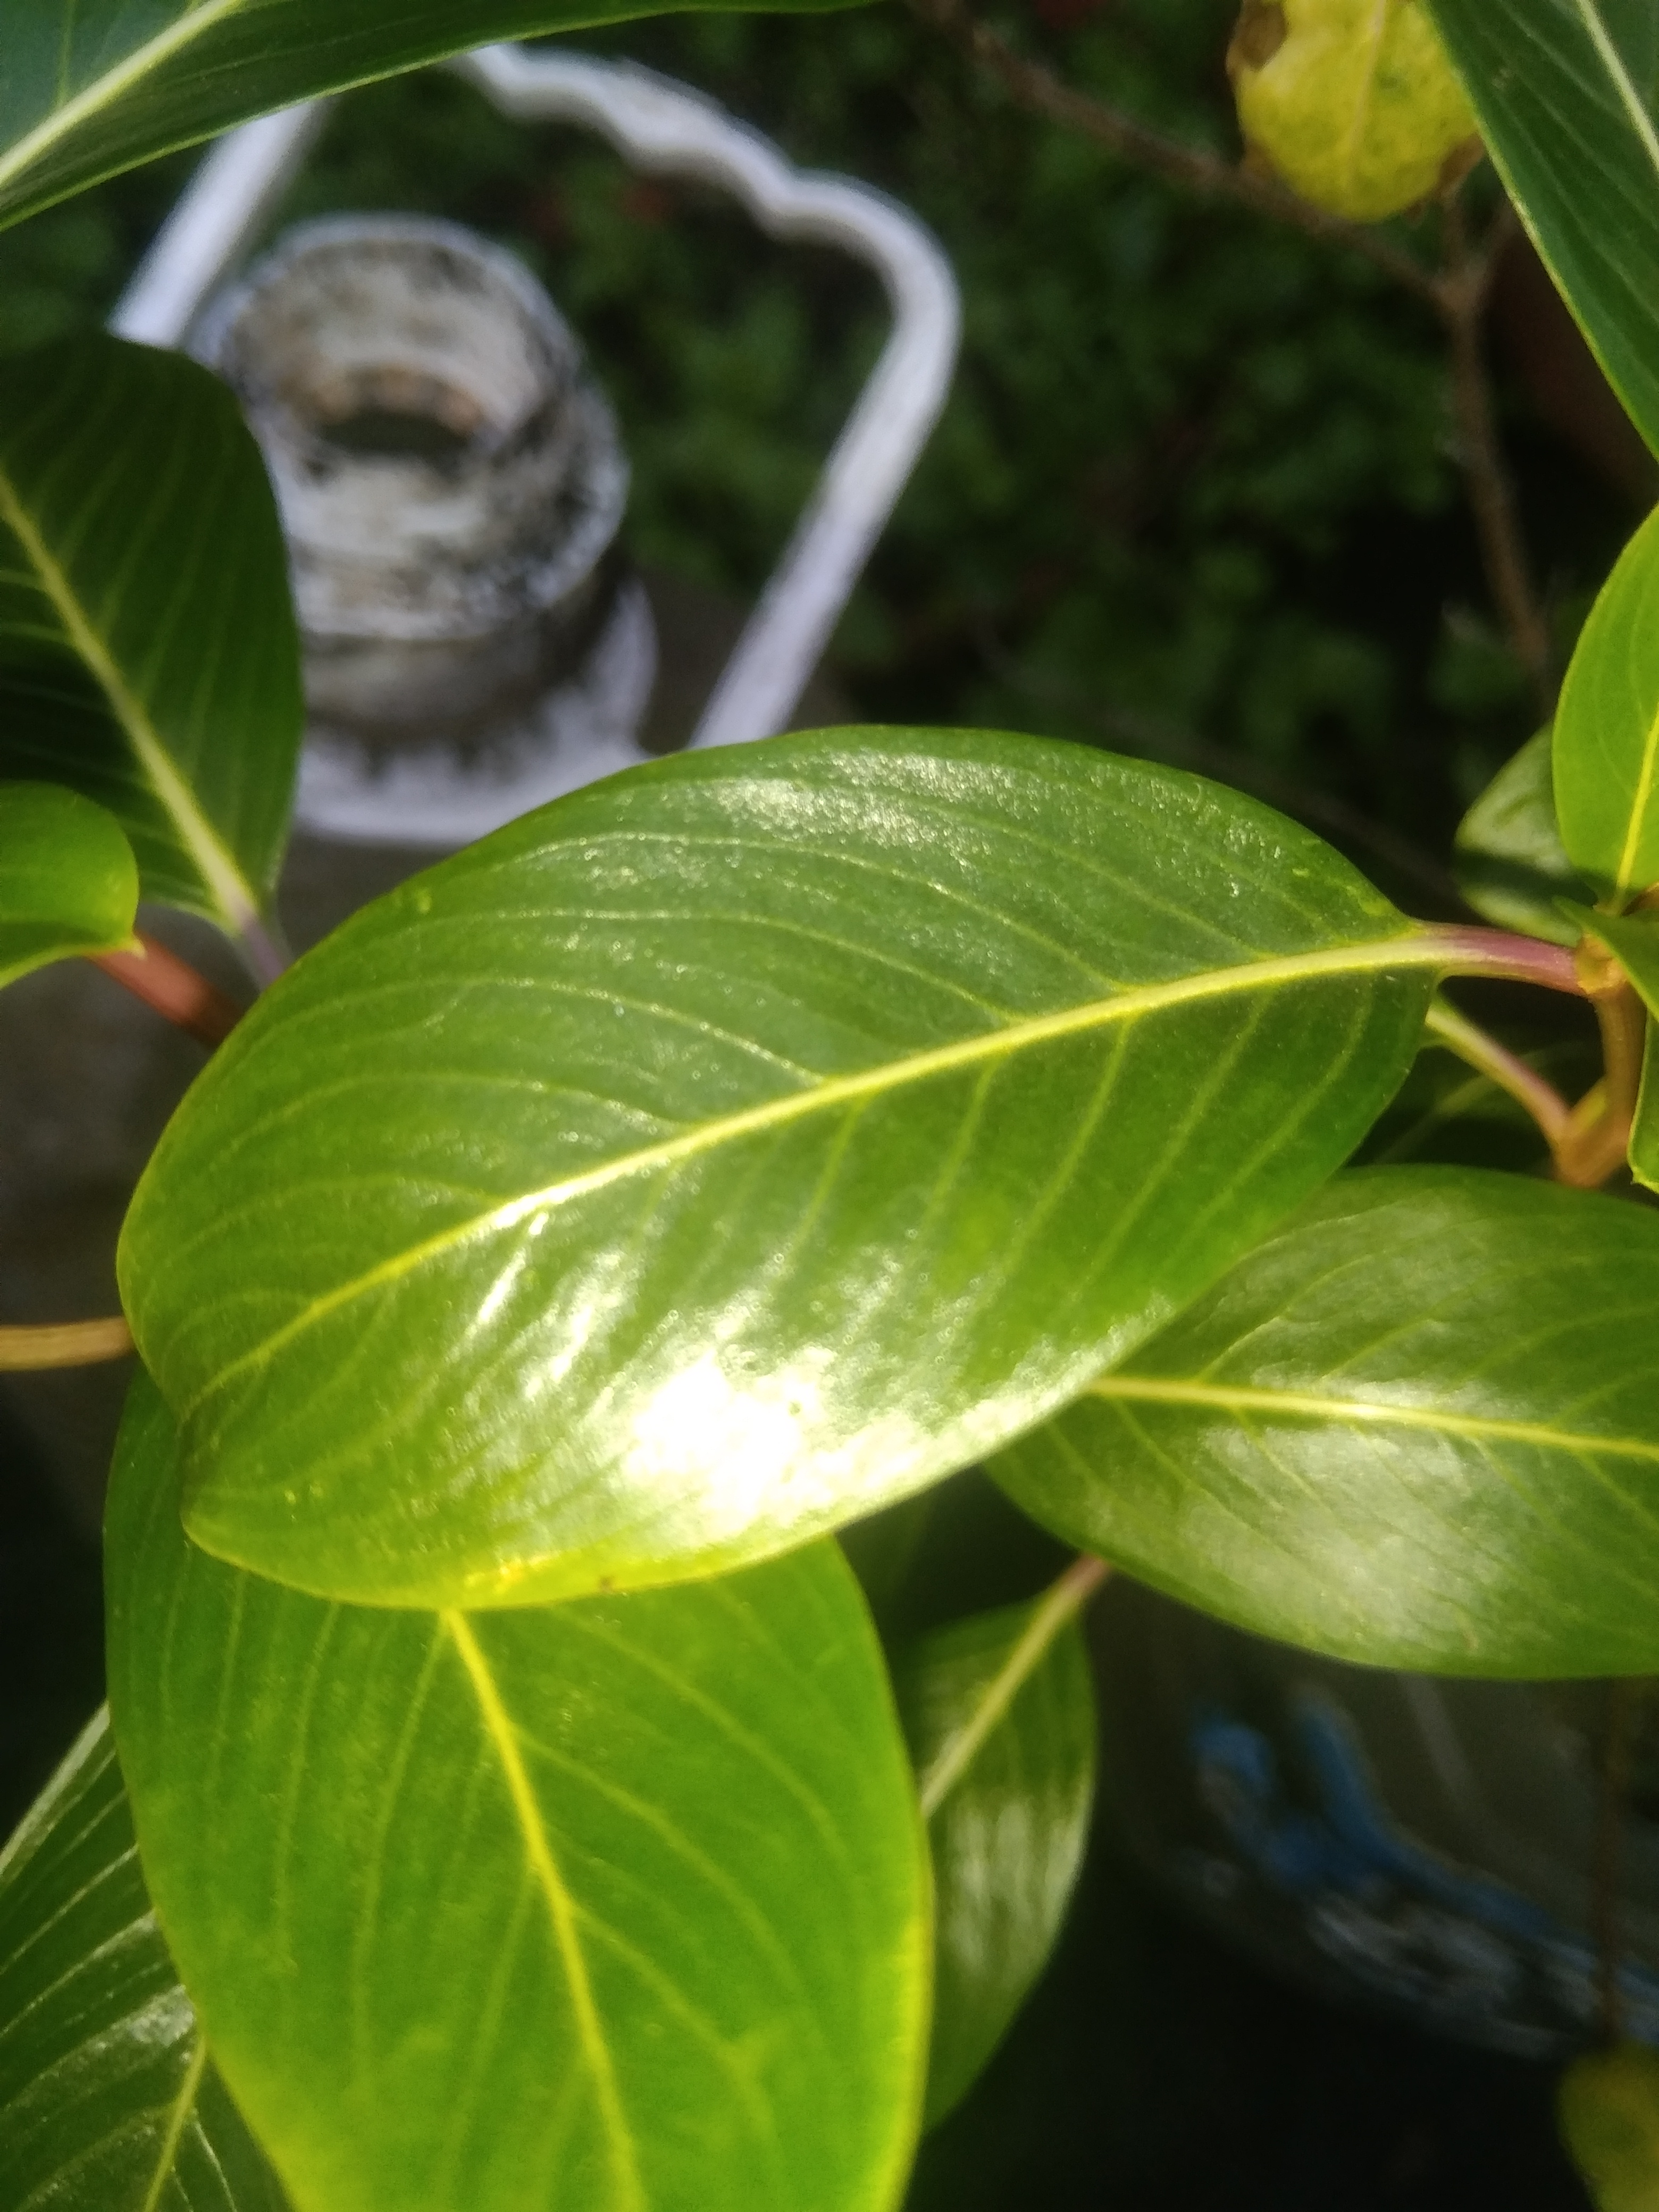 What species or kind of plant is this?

rose periwinkle
